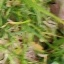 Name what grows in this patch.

grass
